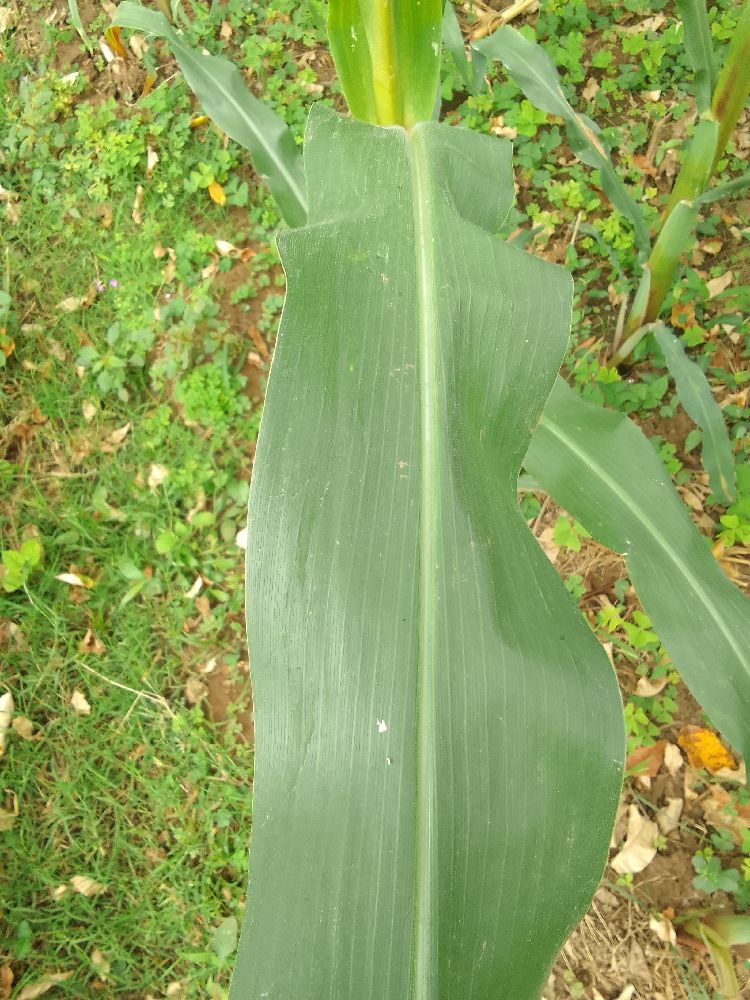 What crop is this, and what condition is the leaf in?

maize, healthy
